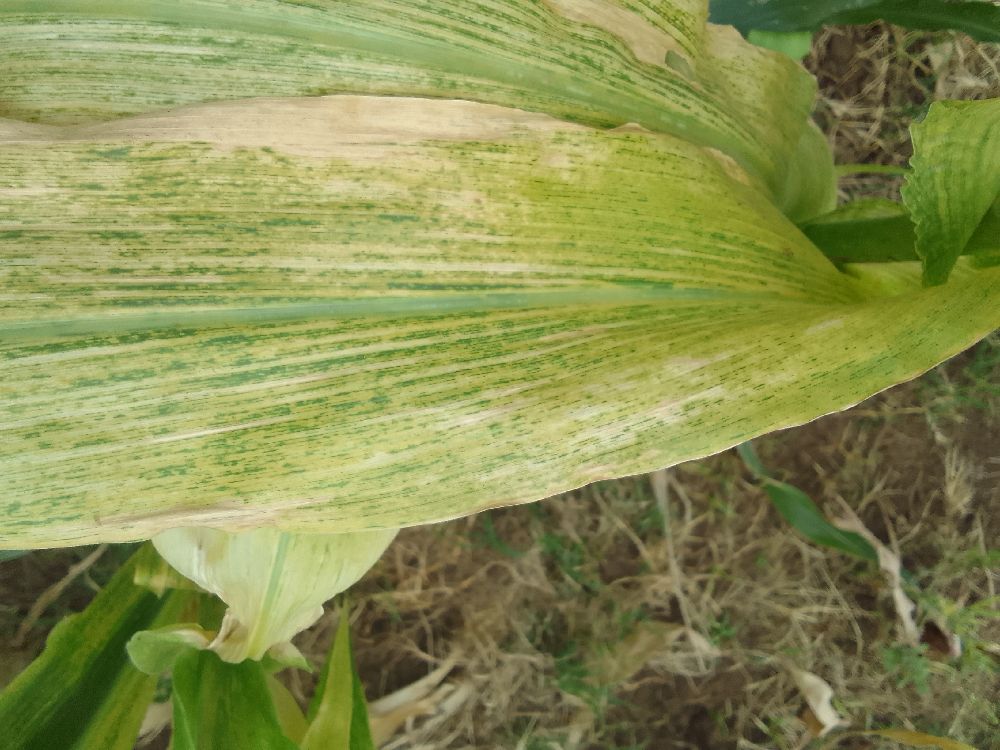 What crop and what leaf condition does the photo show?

maize, maize lethal necrosis
